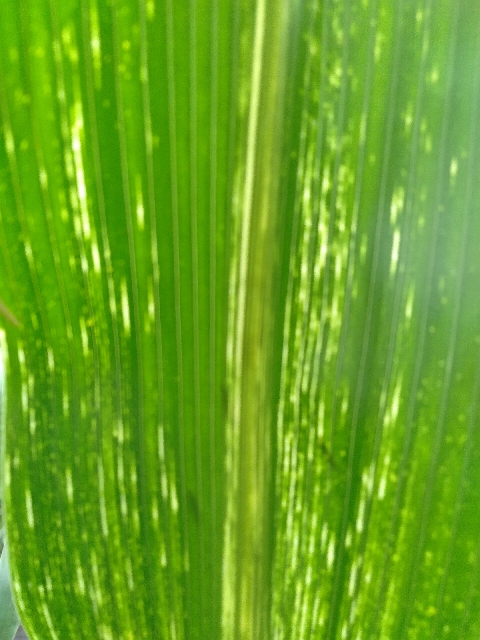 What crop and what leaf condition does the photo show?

maize, maize streak virus
